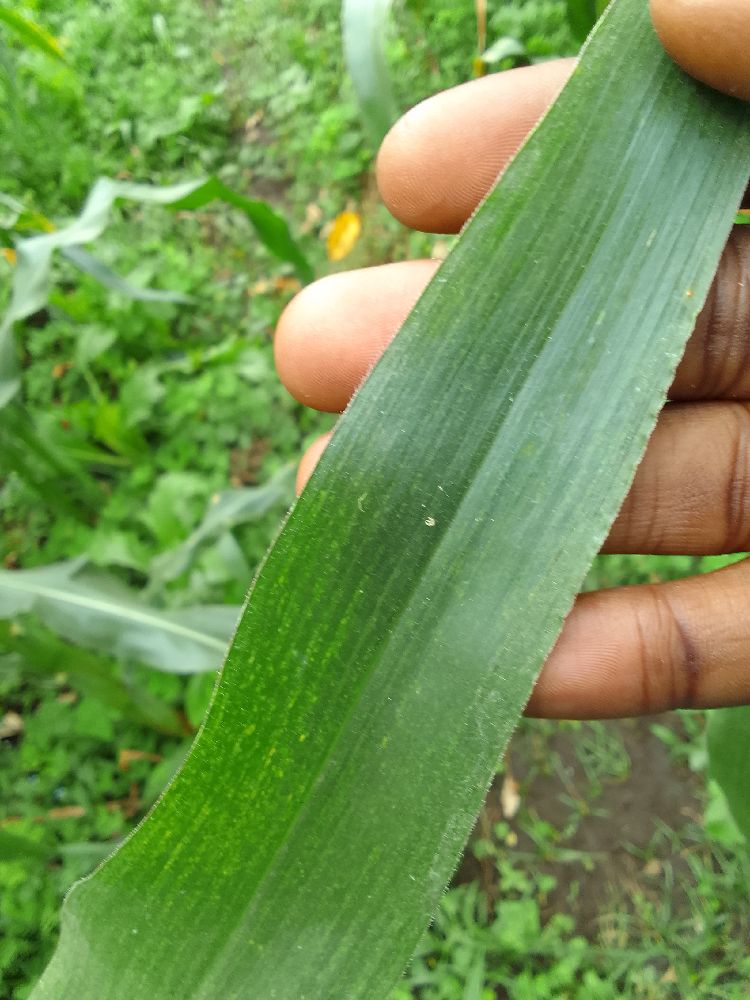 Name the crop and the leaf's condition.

maize, healthy
